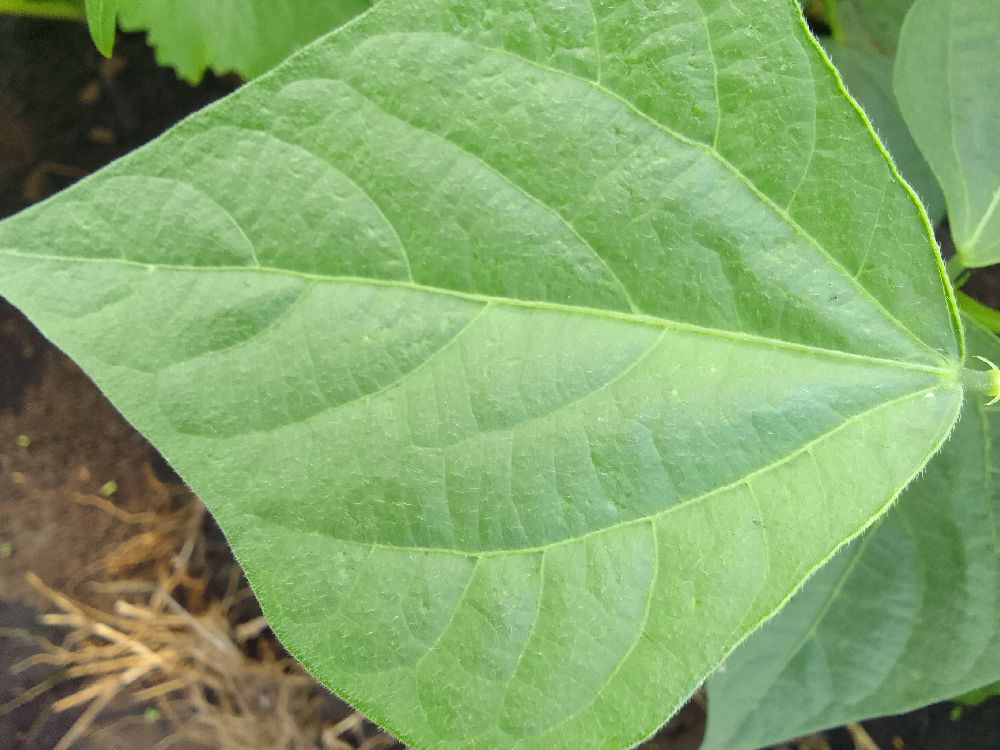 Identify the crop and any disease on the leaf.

common bean, healthy
